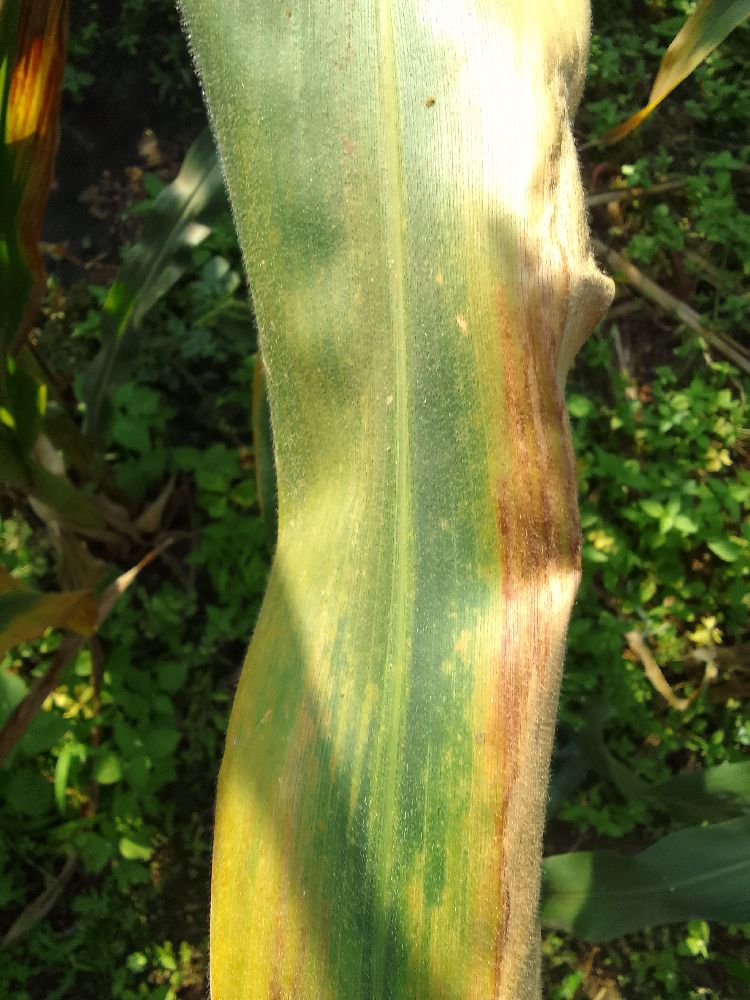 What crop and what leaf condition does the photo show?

maize, maize lethal necrosis
